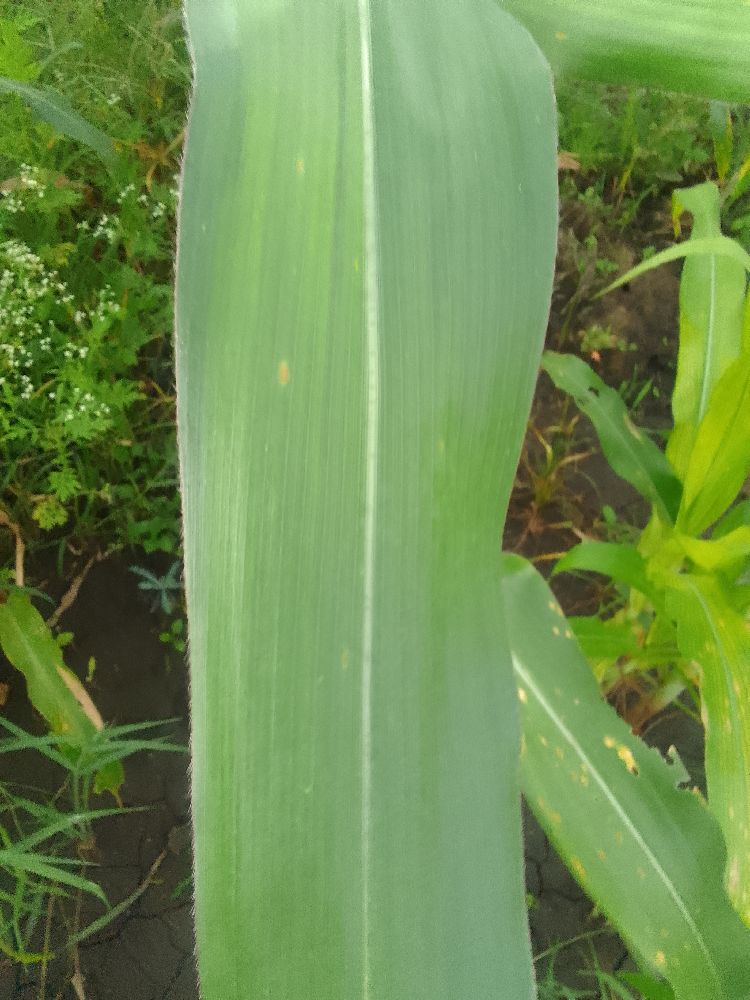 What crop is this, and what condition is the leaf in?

common bean, healthy
